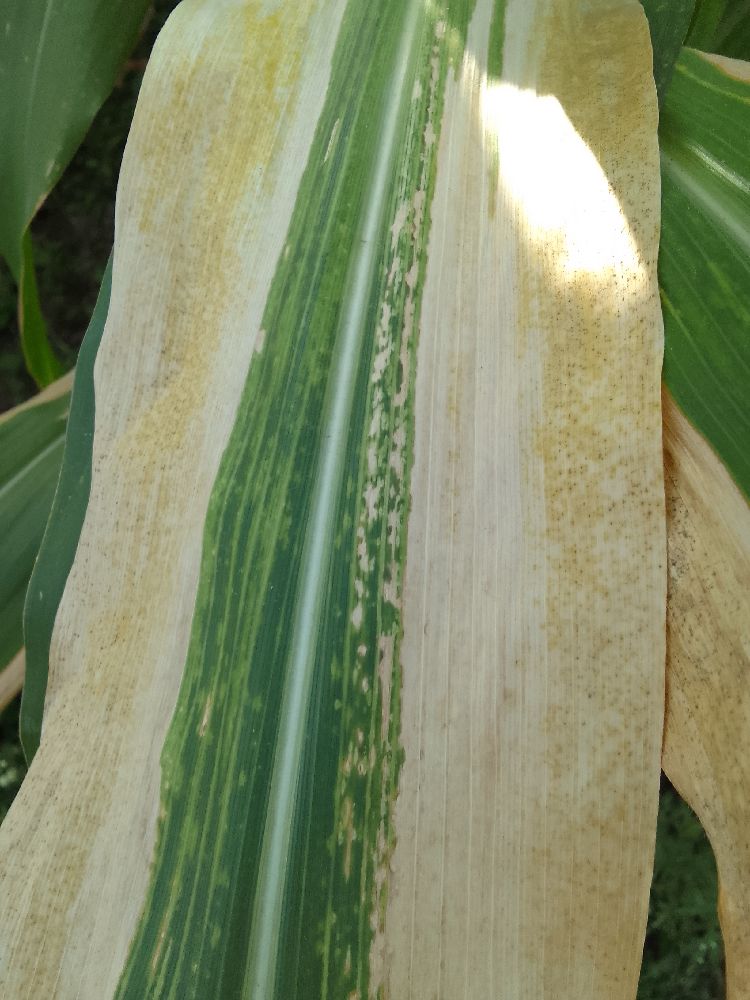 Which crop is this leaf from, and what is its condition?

maize, maize lethal necrosis
